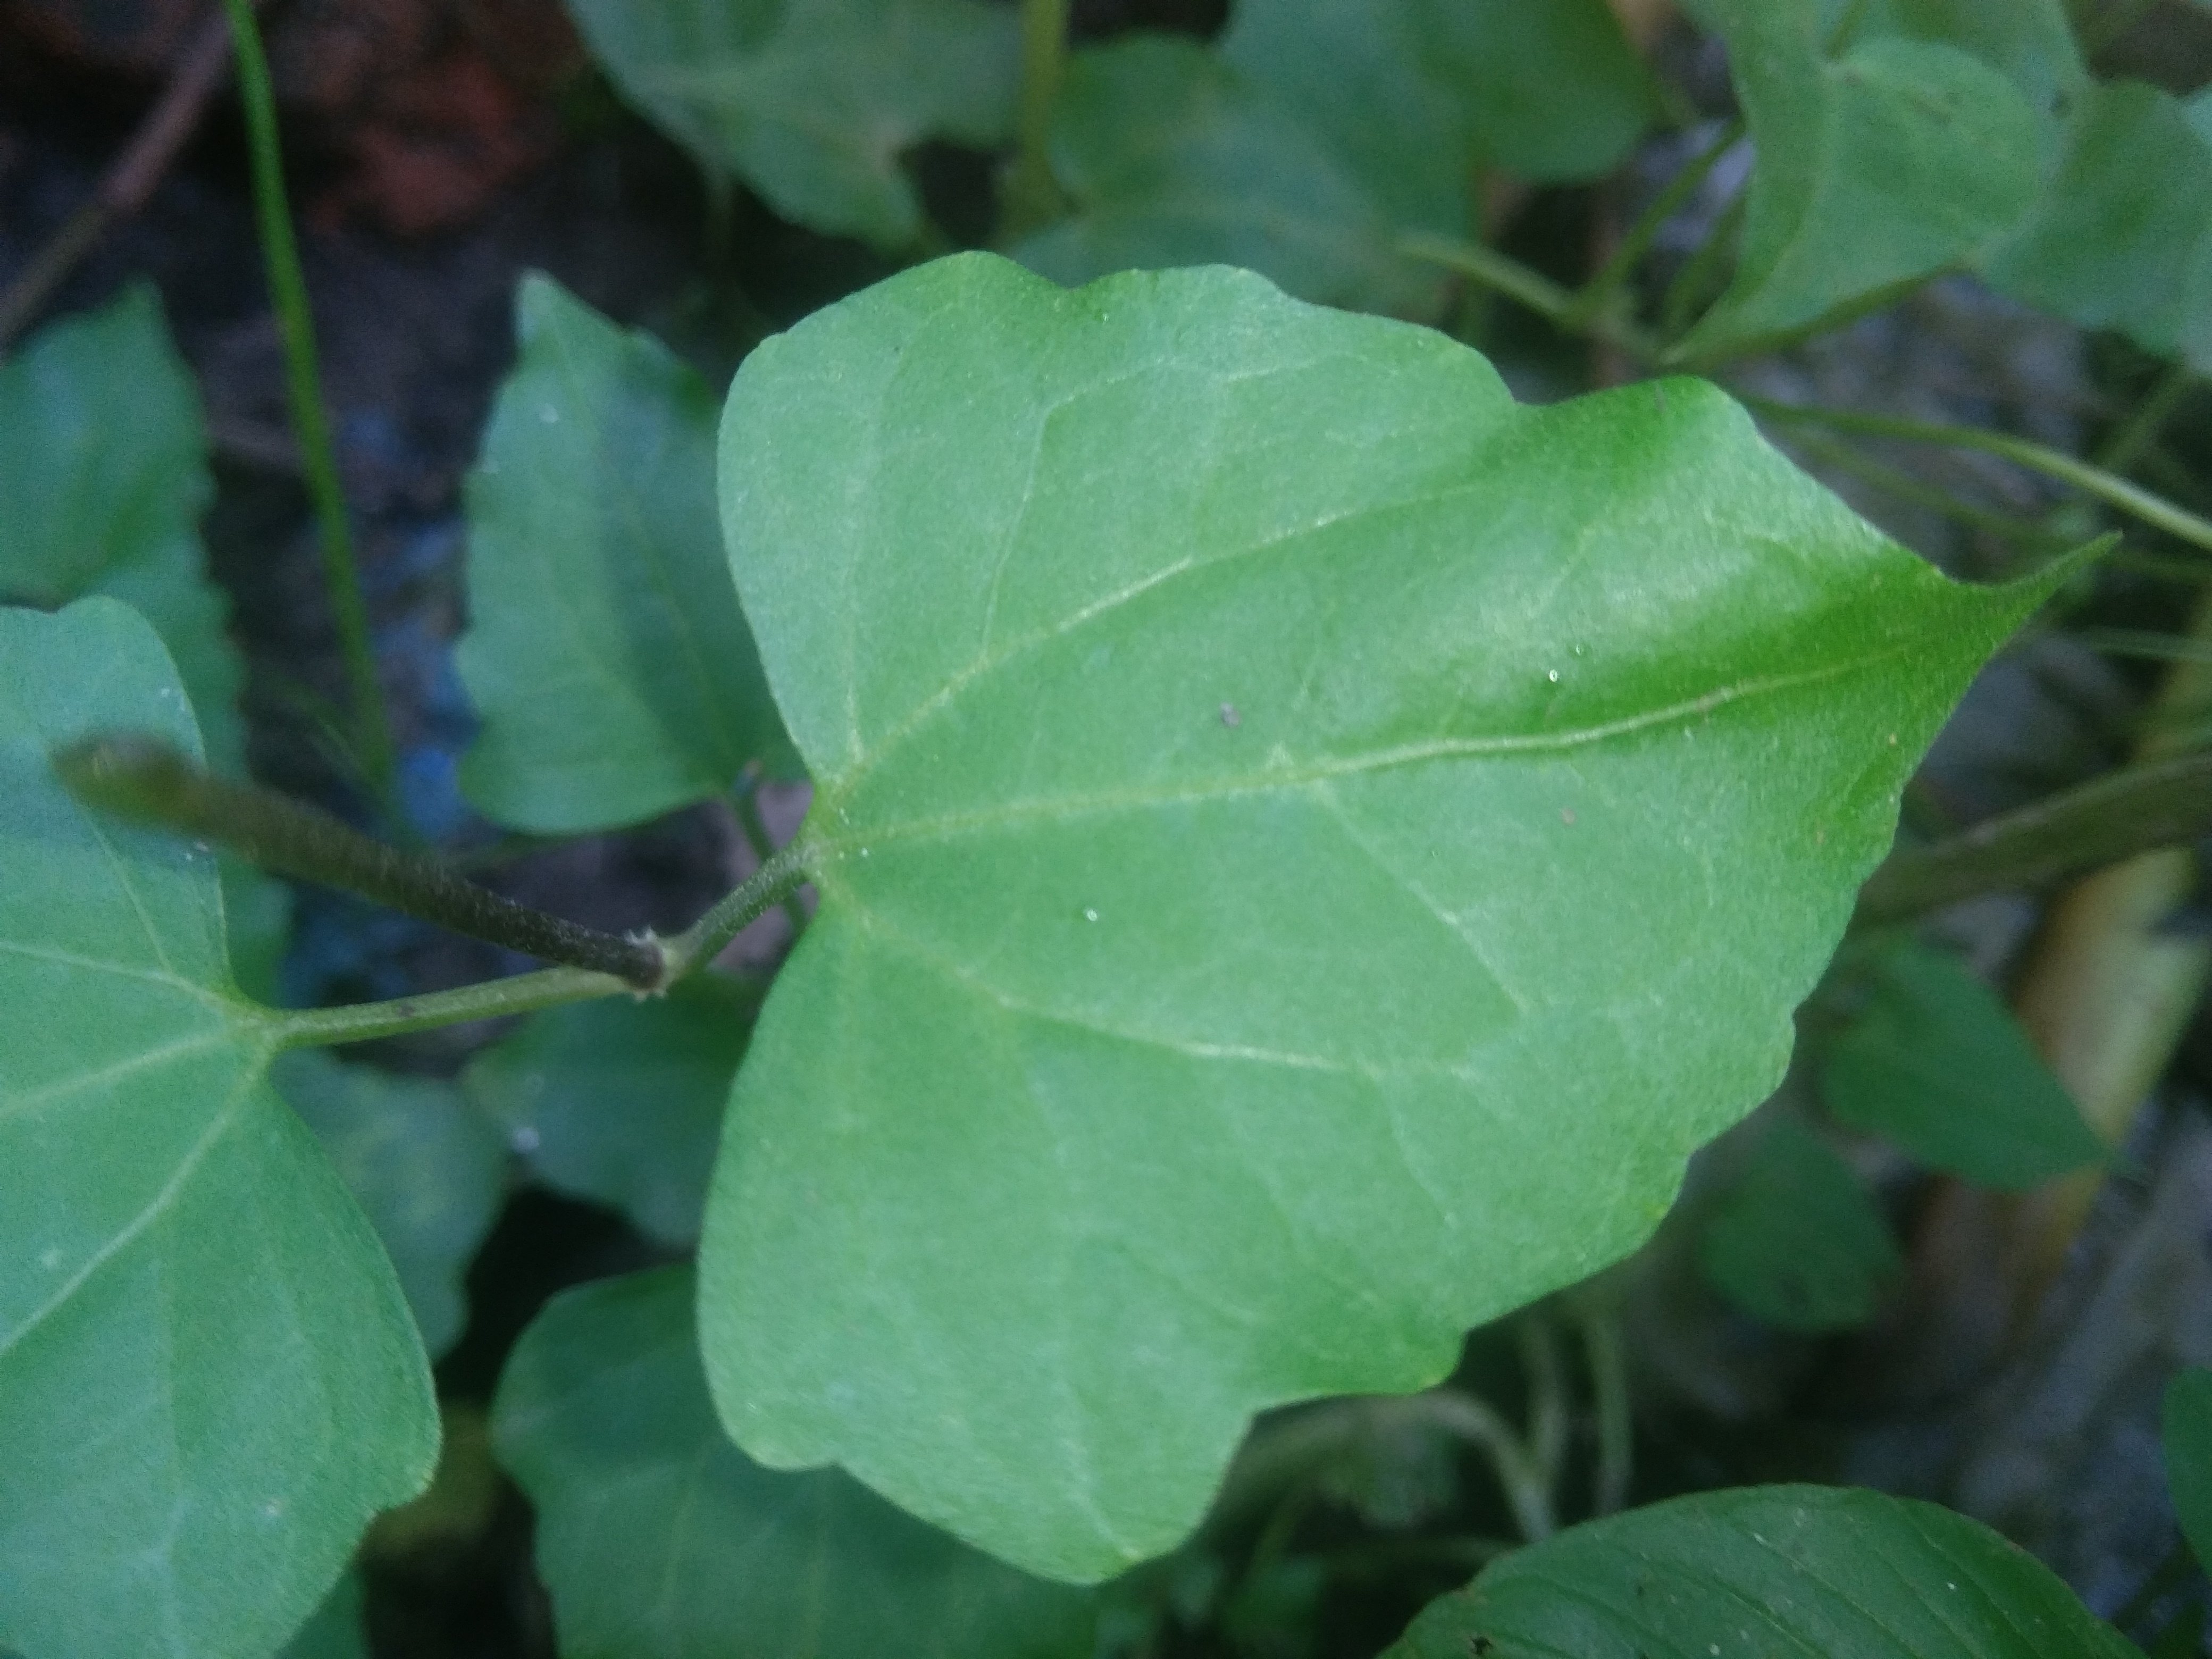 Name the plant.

bitter vine
